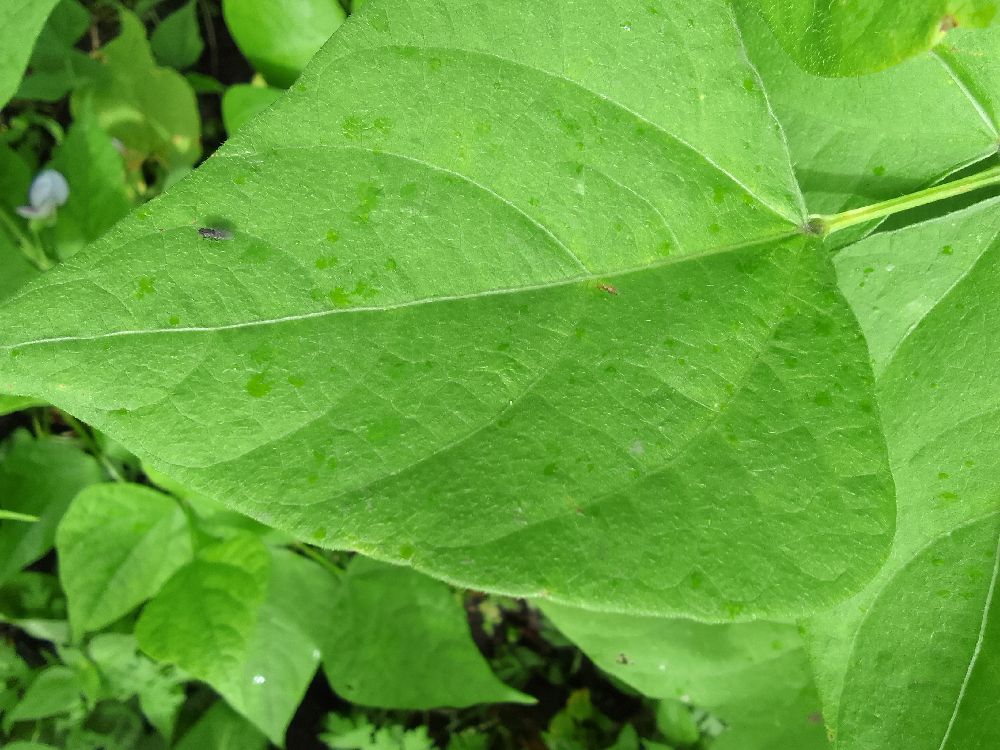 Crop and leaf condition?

common bean, healthy
